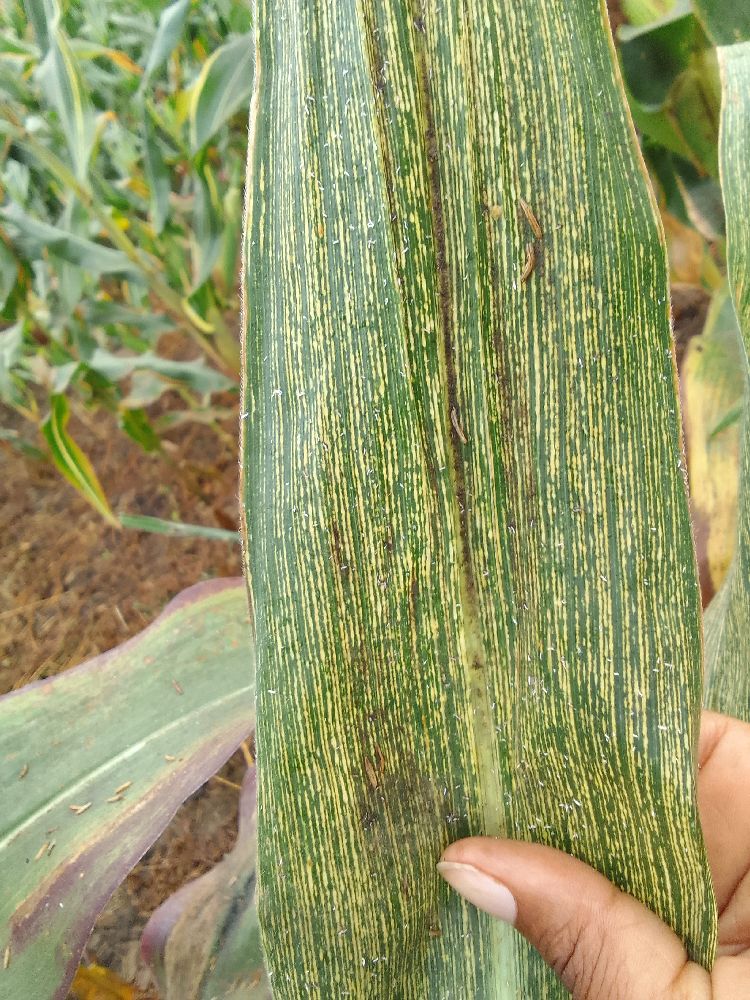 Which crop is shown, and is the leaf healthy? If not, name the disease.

maize, maize streak virus
